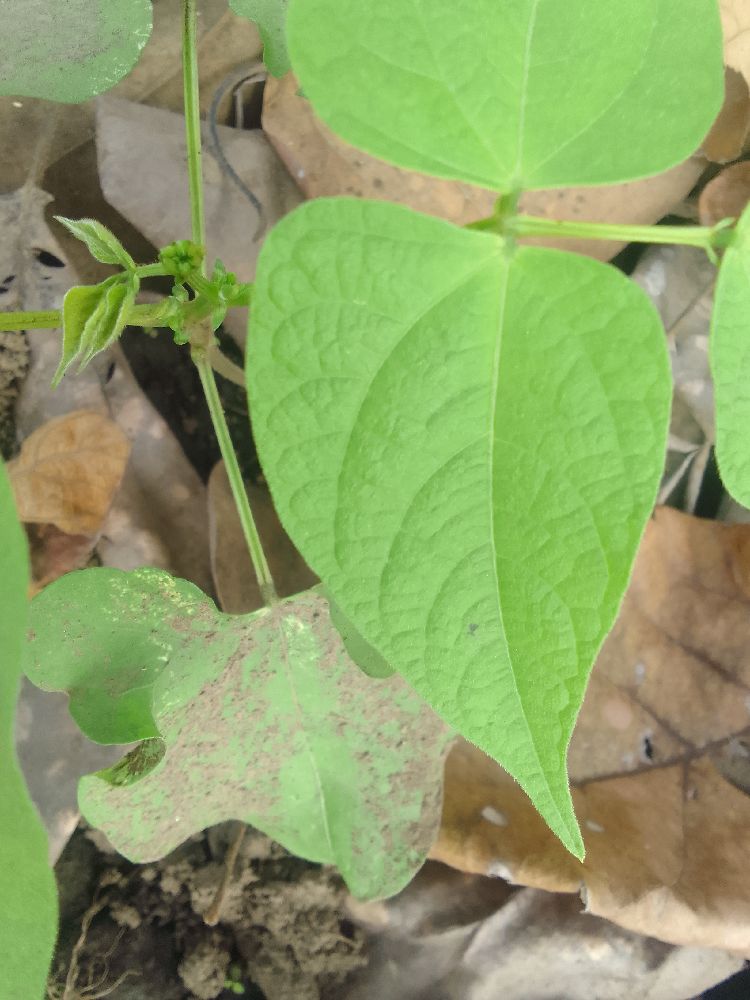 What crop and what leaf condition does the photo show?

common bean, healthy
